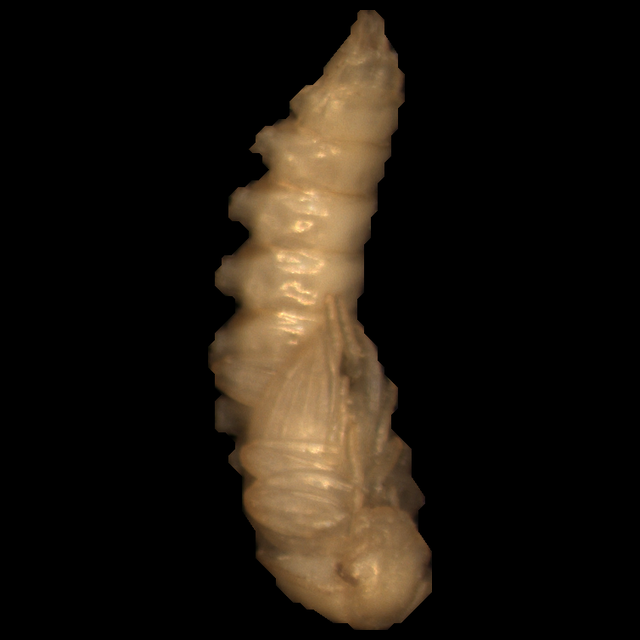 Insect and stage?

mealworm pupa
